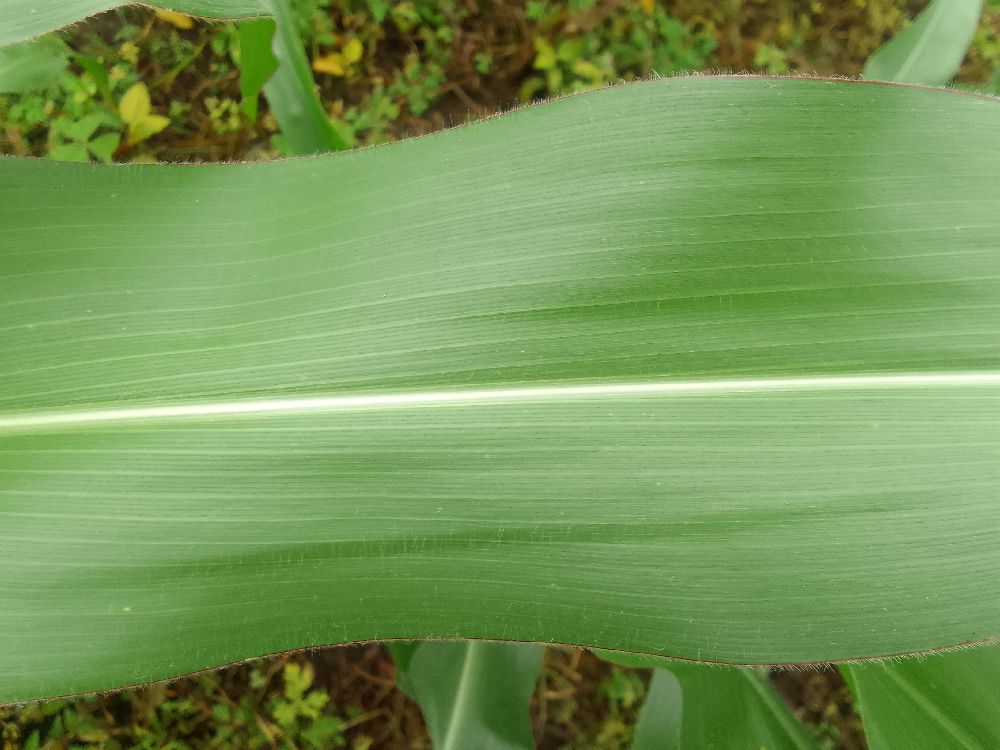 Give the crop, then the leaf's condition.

maize, healthy
